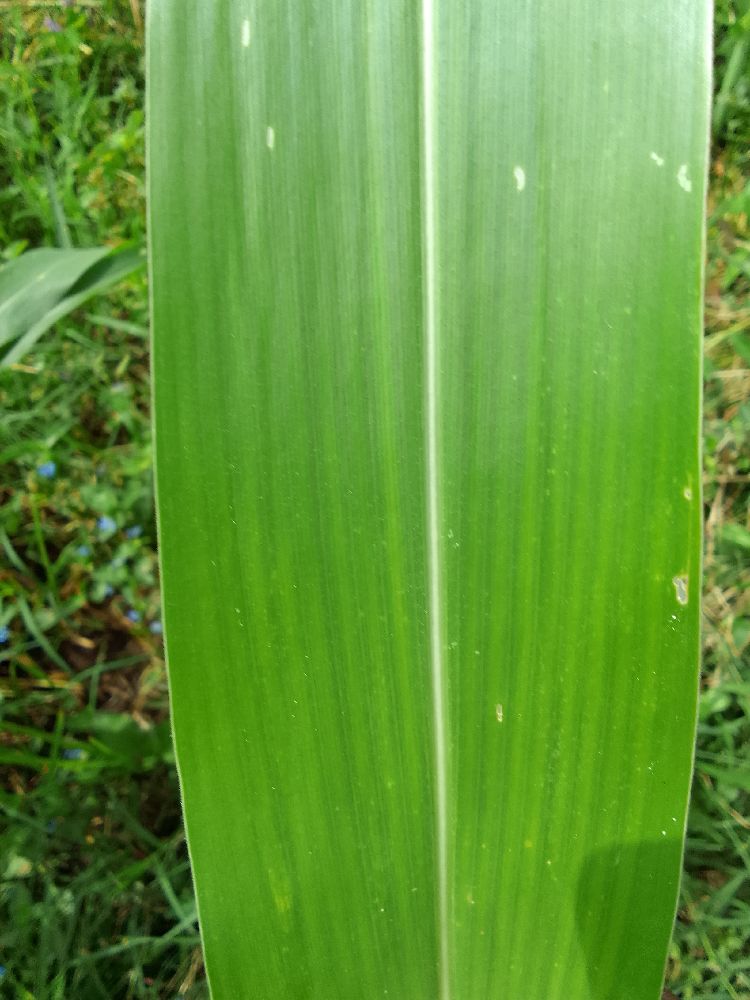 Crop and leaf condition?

maize, healthy
